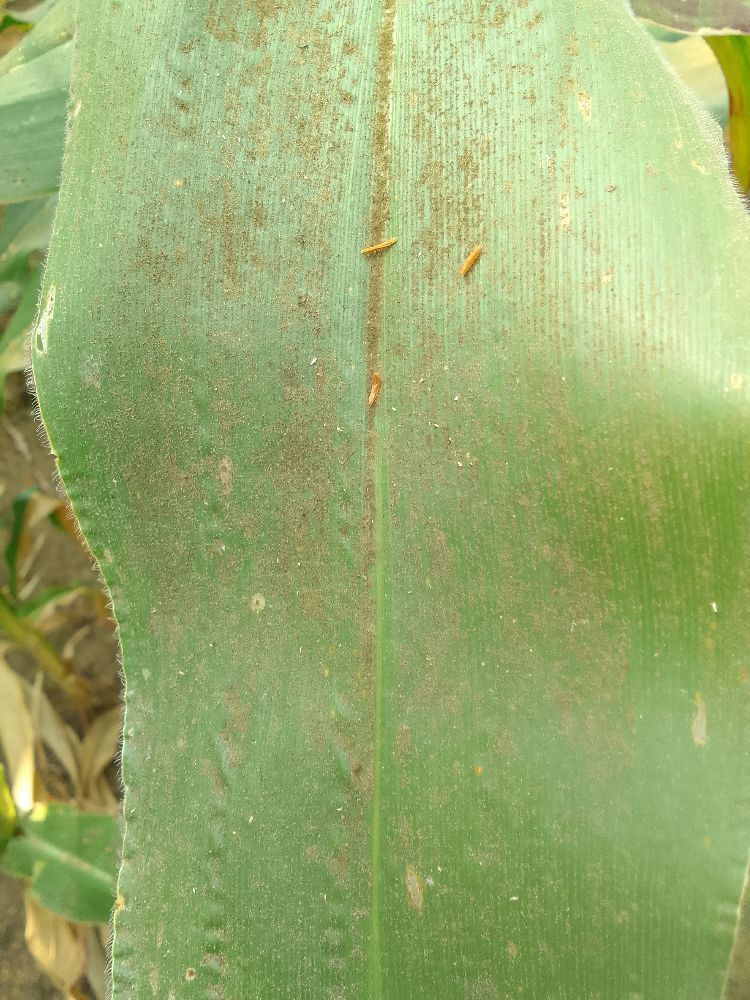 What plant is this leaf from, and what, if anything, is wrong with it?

maize, healthy
